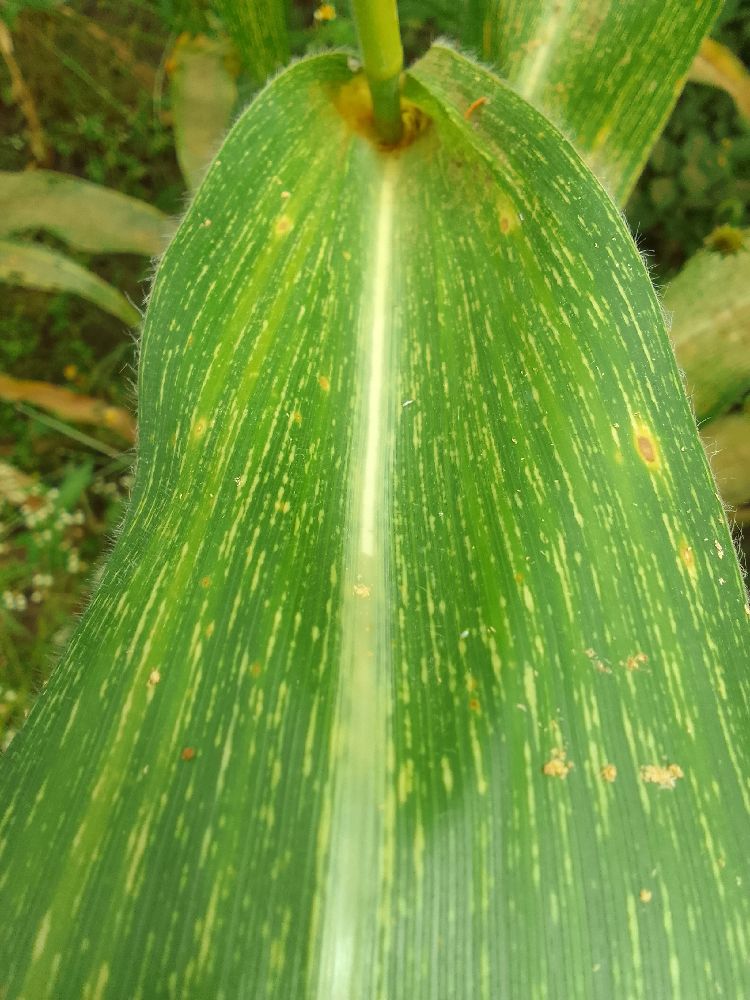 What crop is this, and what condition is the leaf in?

maize, maize streak virus
